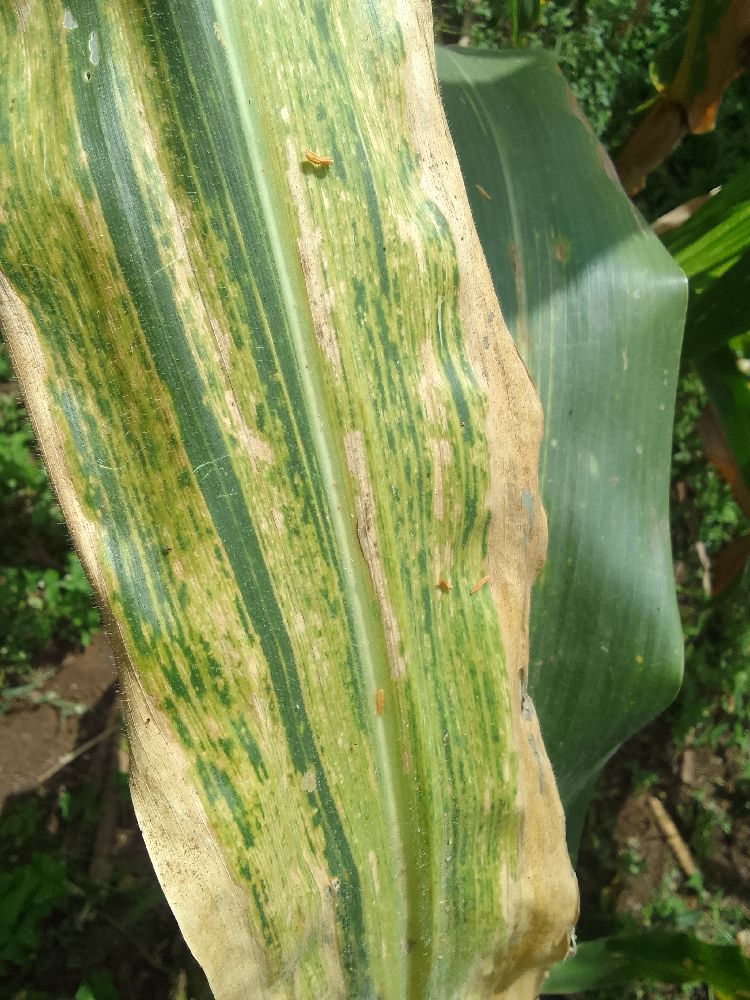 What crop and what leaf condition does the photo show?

maize, maize lethal necrosis
